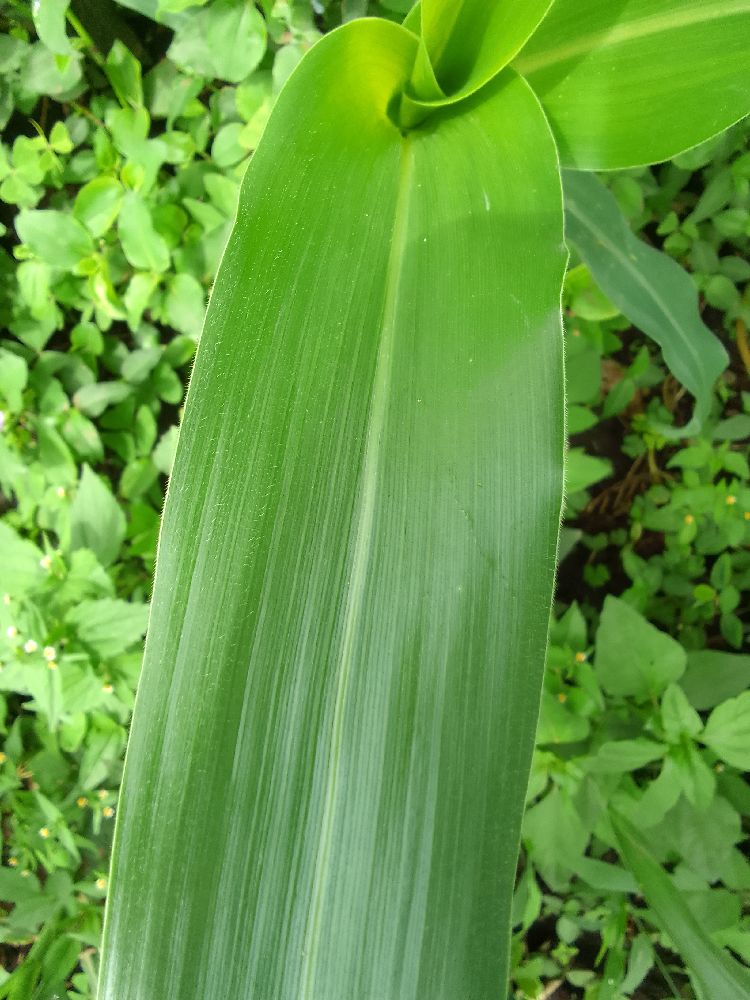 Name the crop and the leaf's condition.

maize, healthy
